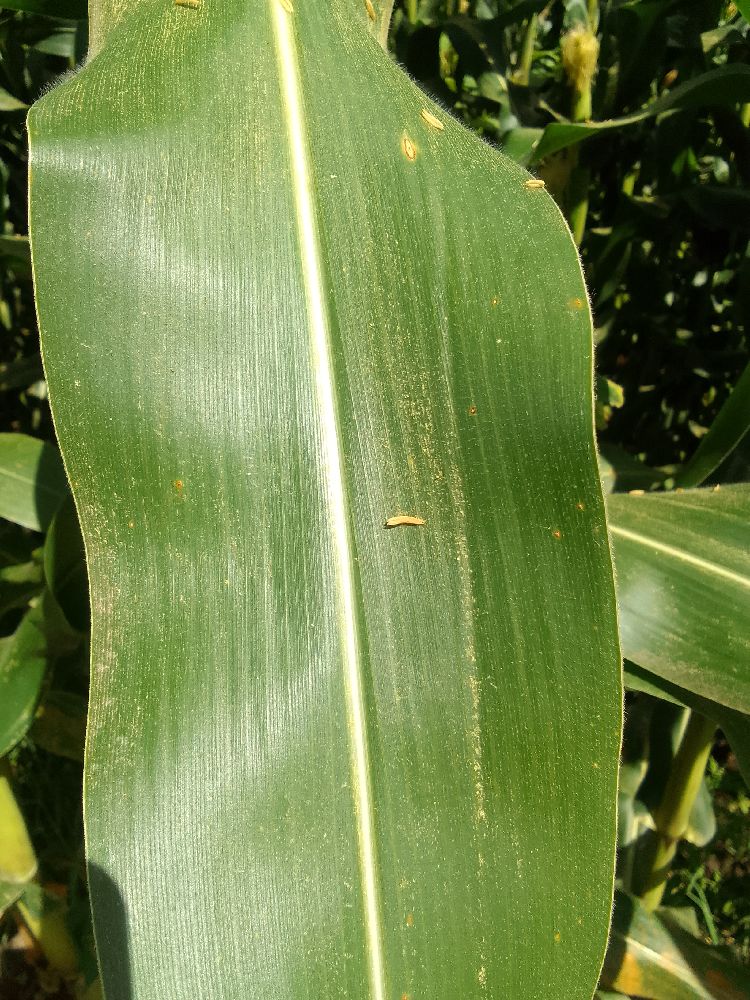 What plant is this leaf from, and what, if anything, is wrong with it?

maize, healthy
